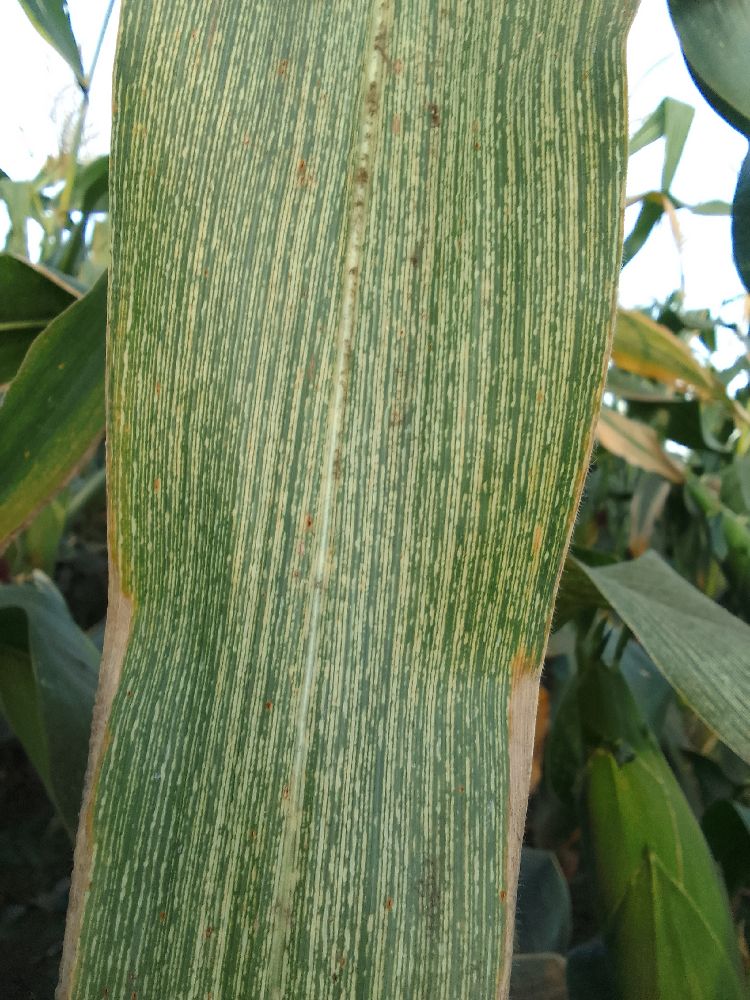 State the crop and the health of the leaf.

maize, maize streak virus
